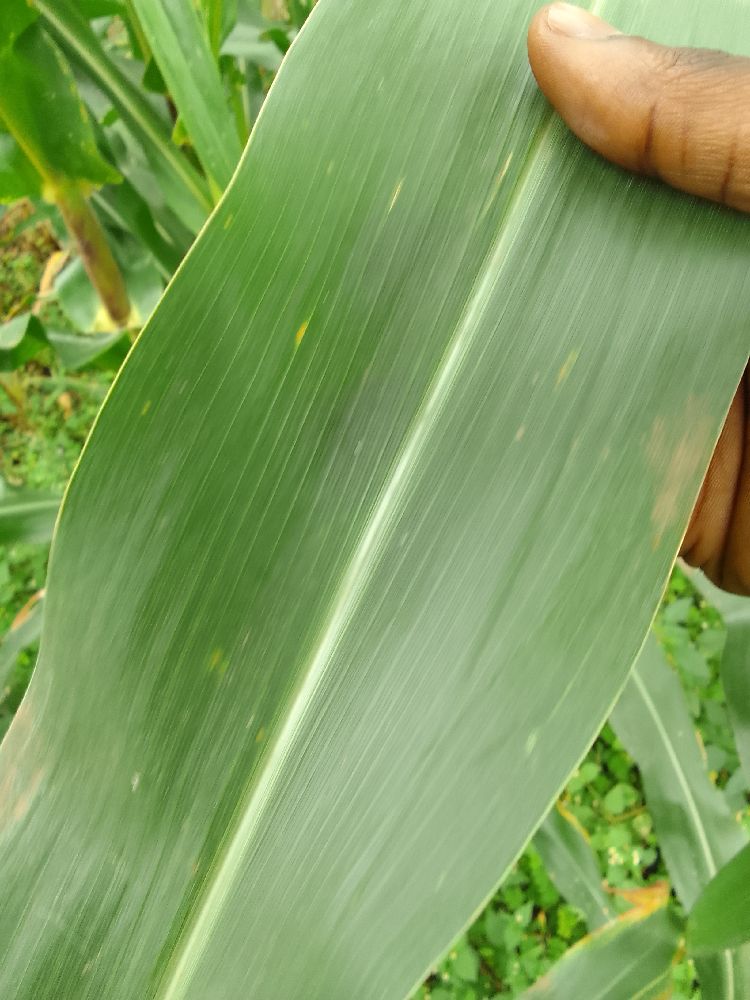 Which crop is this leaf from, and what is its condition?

maize, healthy
